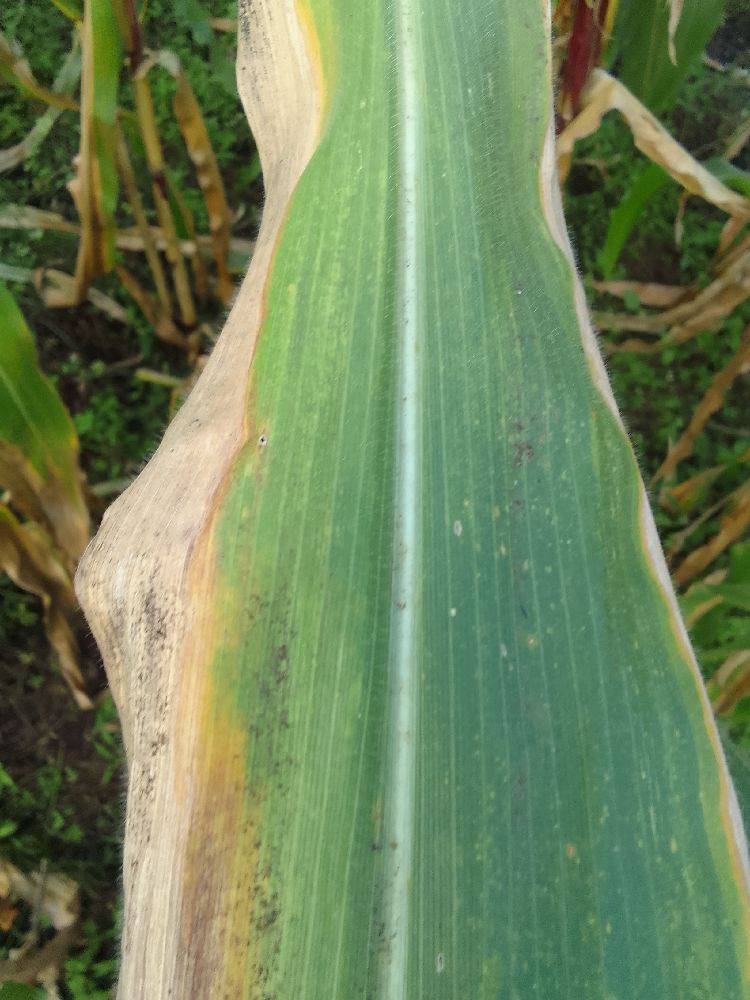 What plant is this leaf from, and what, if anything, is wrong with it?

maize, maize lethal necrosis
